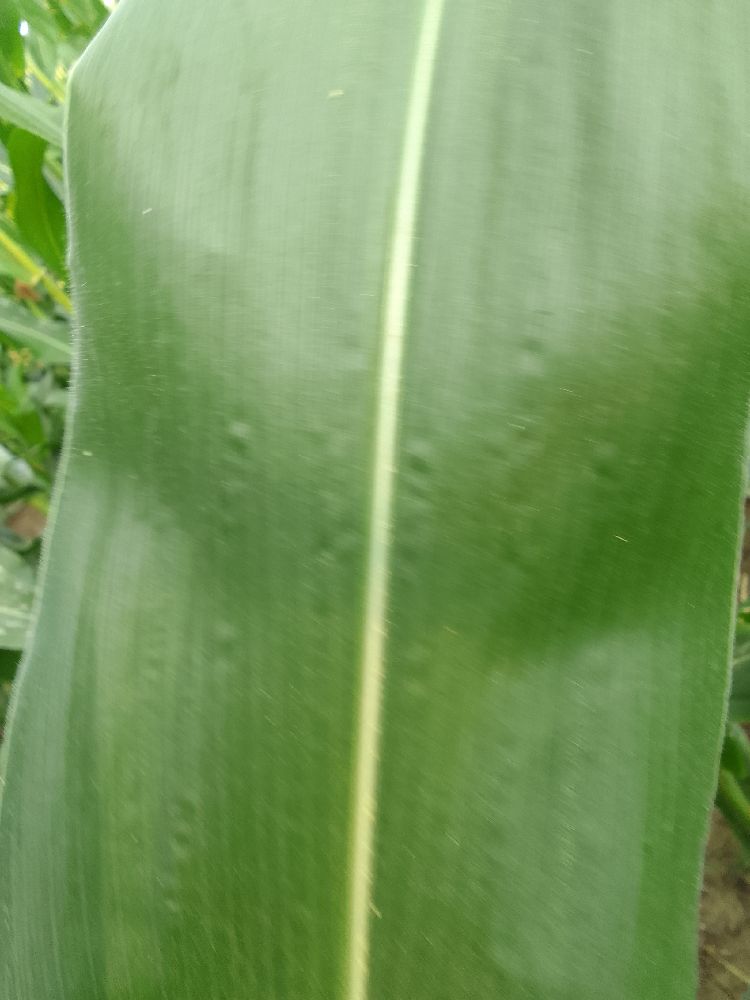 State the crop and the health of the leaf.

maize, healthy
